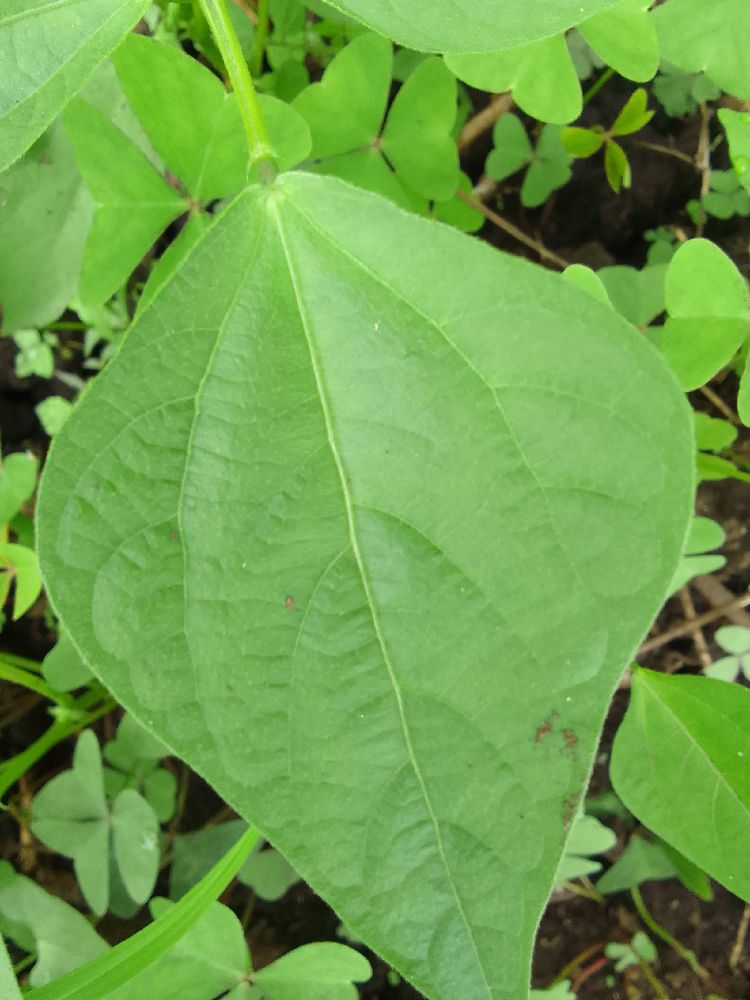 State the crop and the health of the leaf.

common bean, healthy
